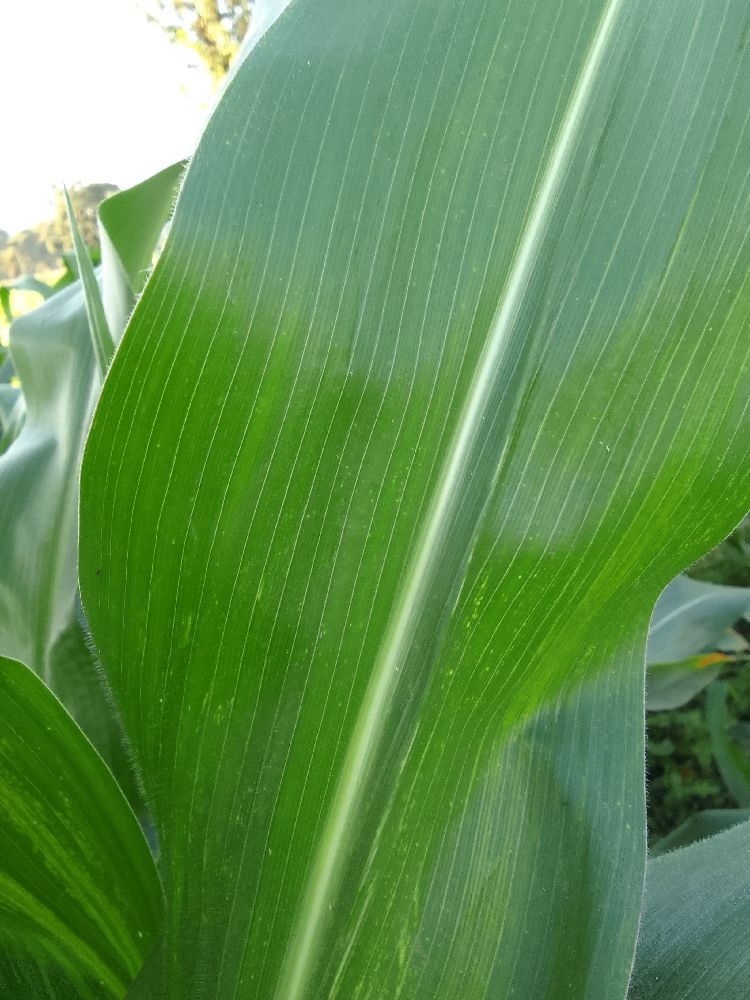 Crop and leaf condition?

maize, healthy
